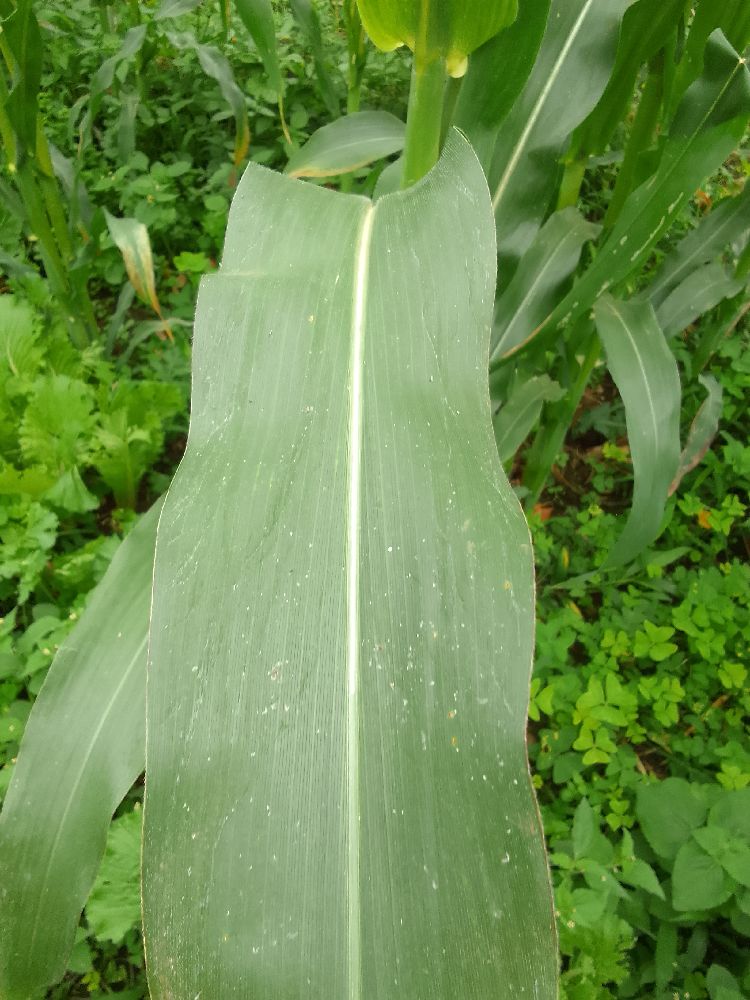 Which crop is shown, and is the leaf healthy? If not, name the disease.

maize, healthy
